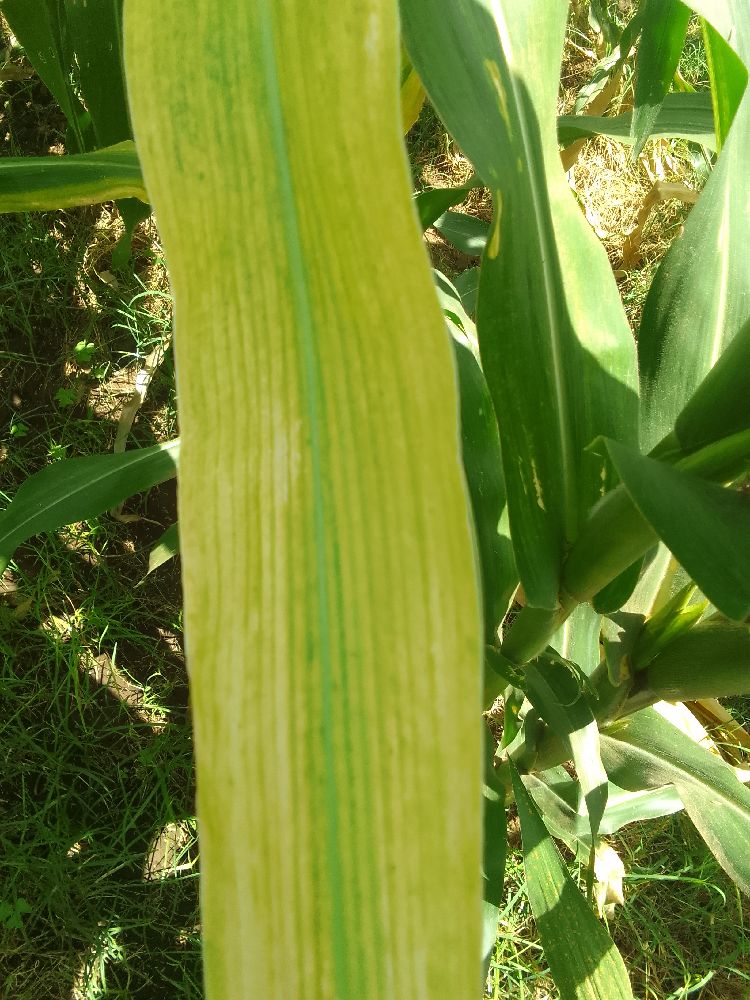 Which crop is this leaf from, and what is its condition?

maize, maize lethal necrosis
